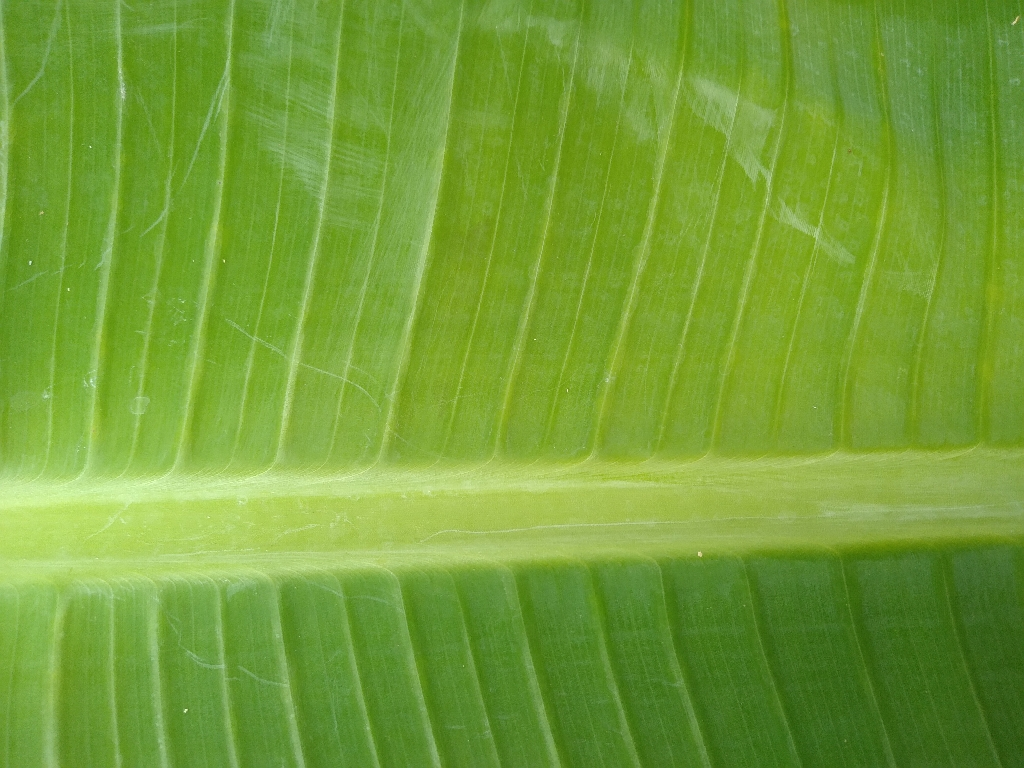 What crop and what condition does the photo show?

banana, healthy
